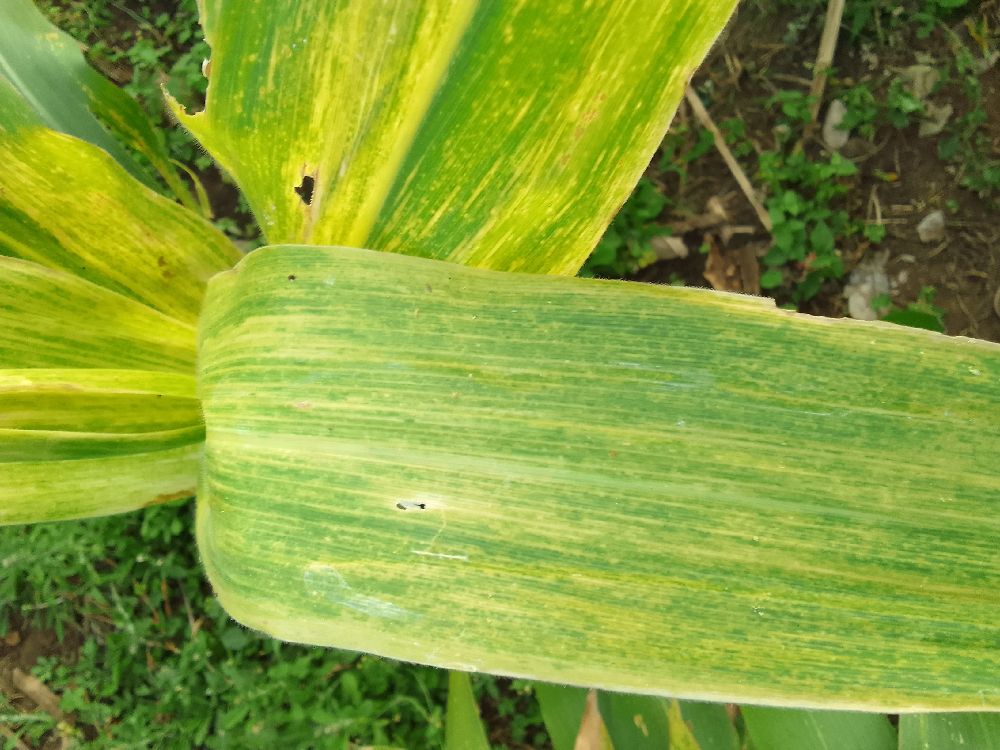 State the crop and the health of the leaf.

maize, maize lethal necrosis
